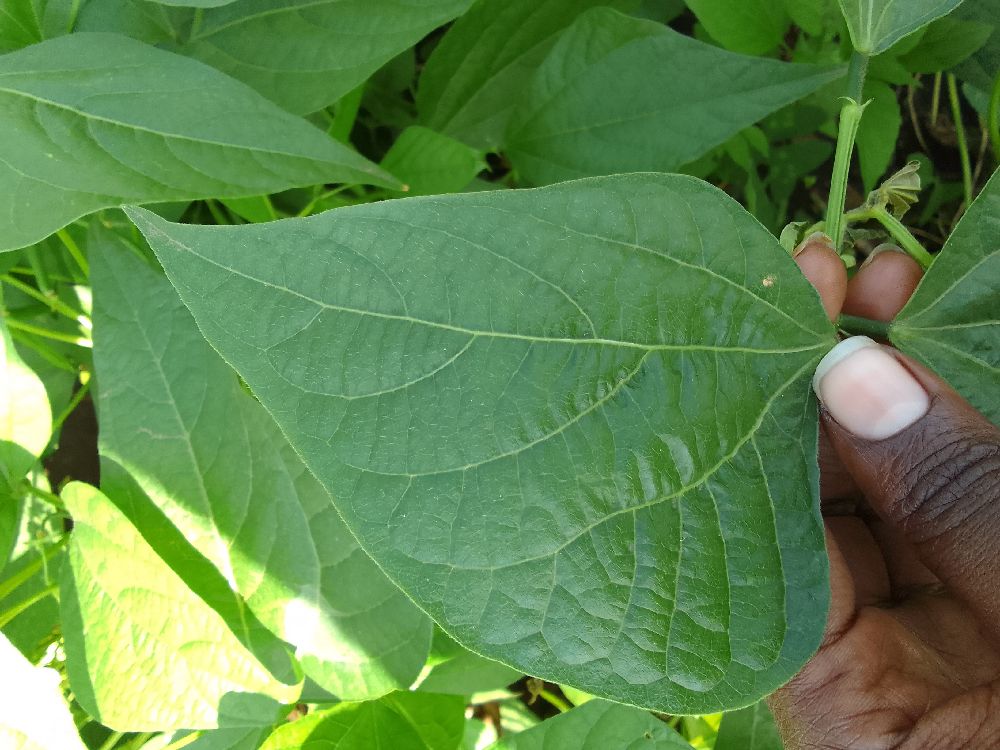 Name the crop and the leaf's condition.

common bean, healthy
